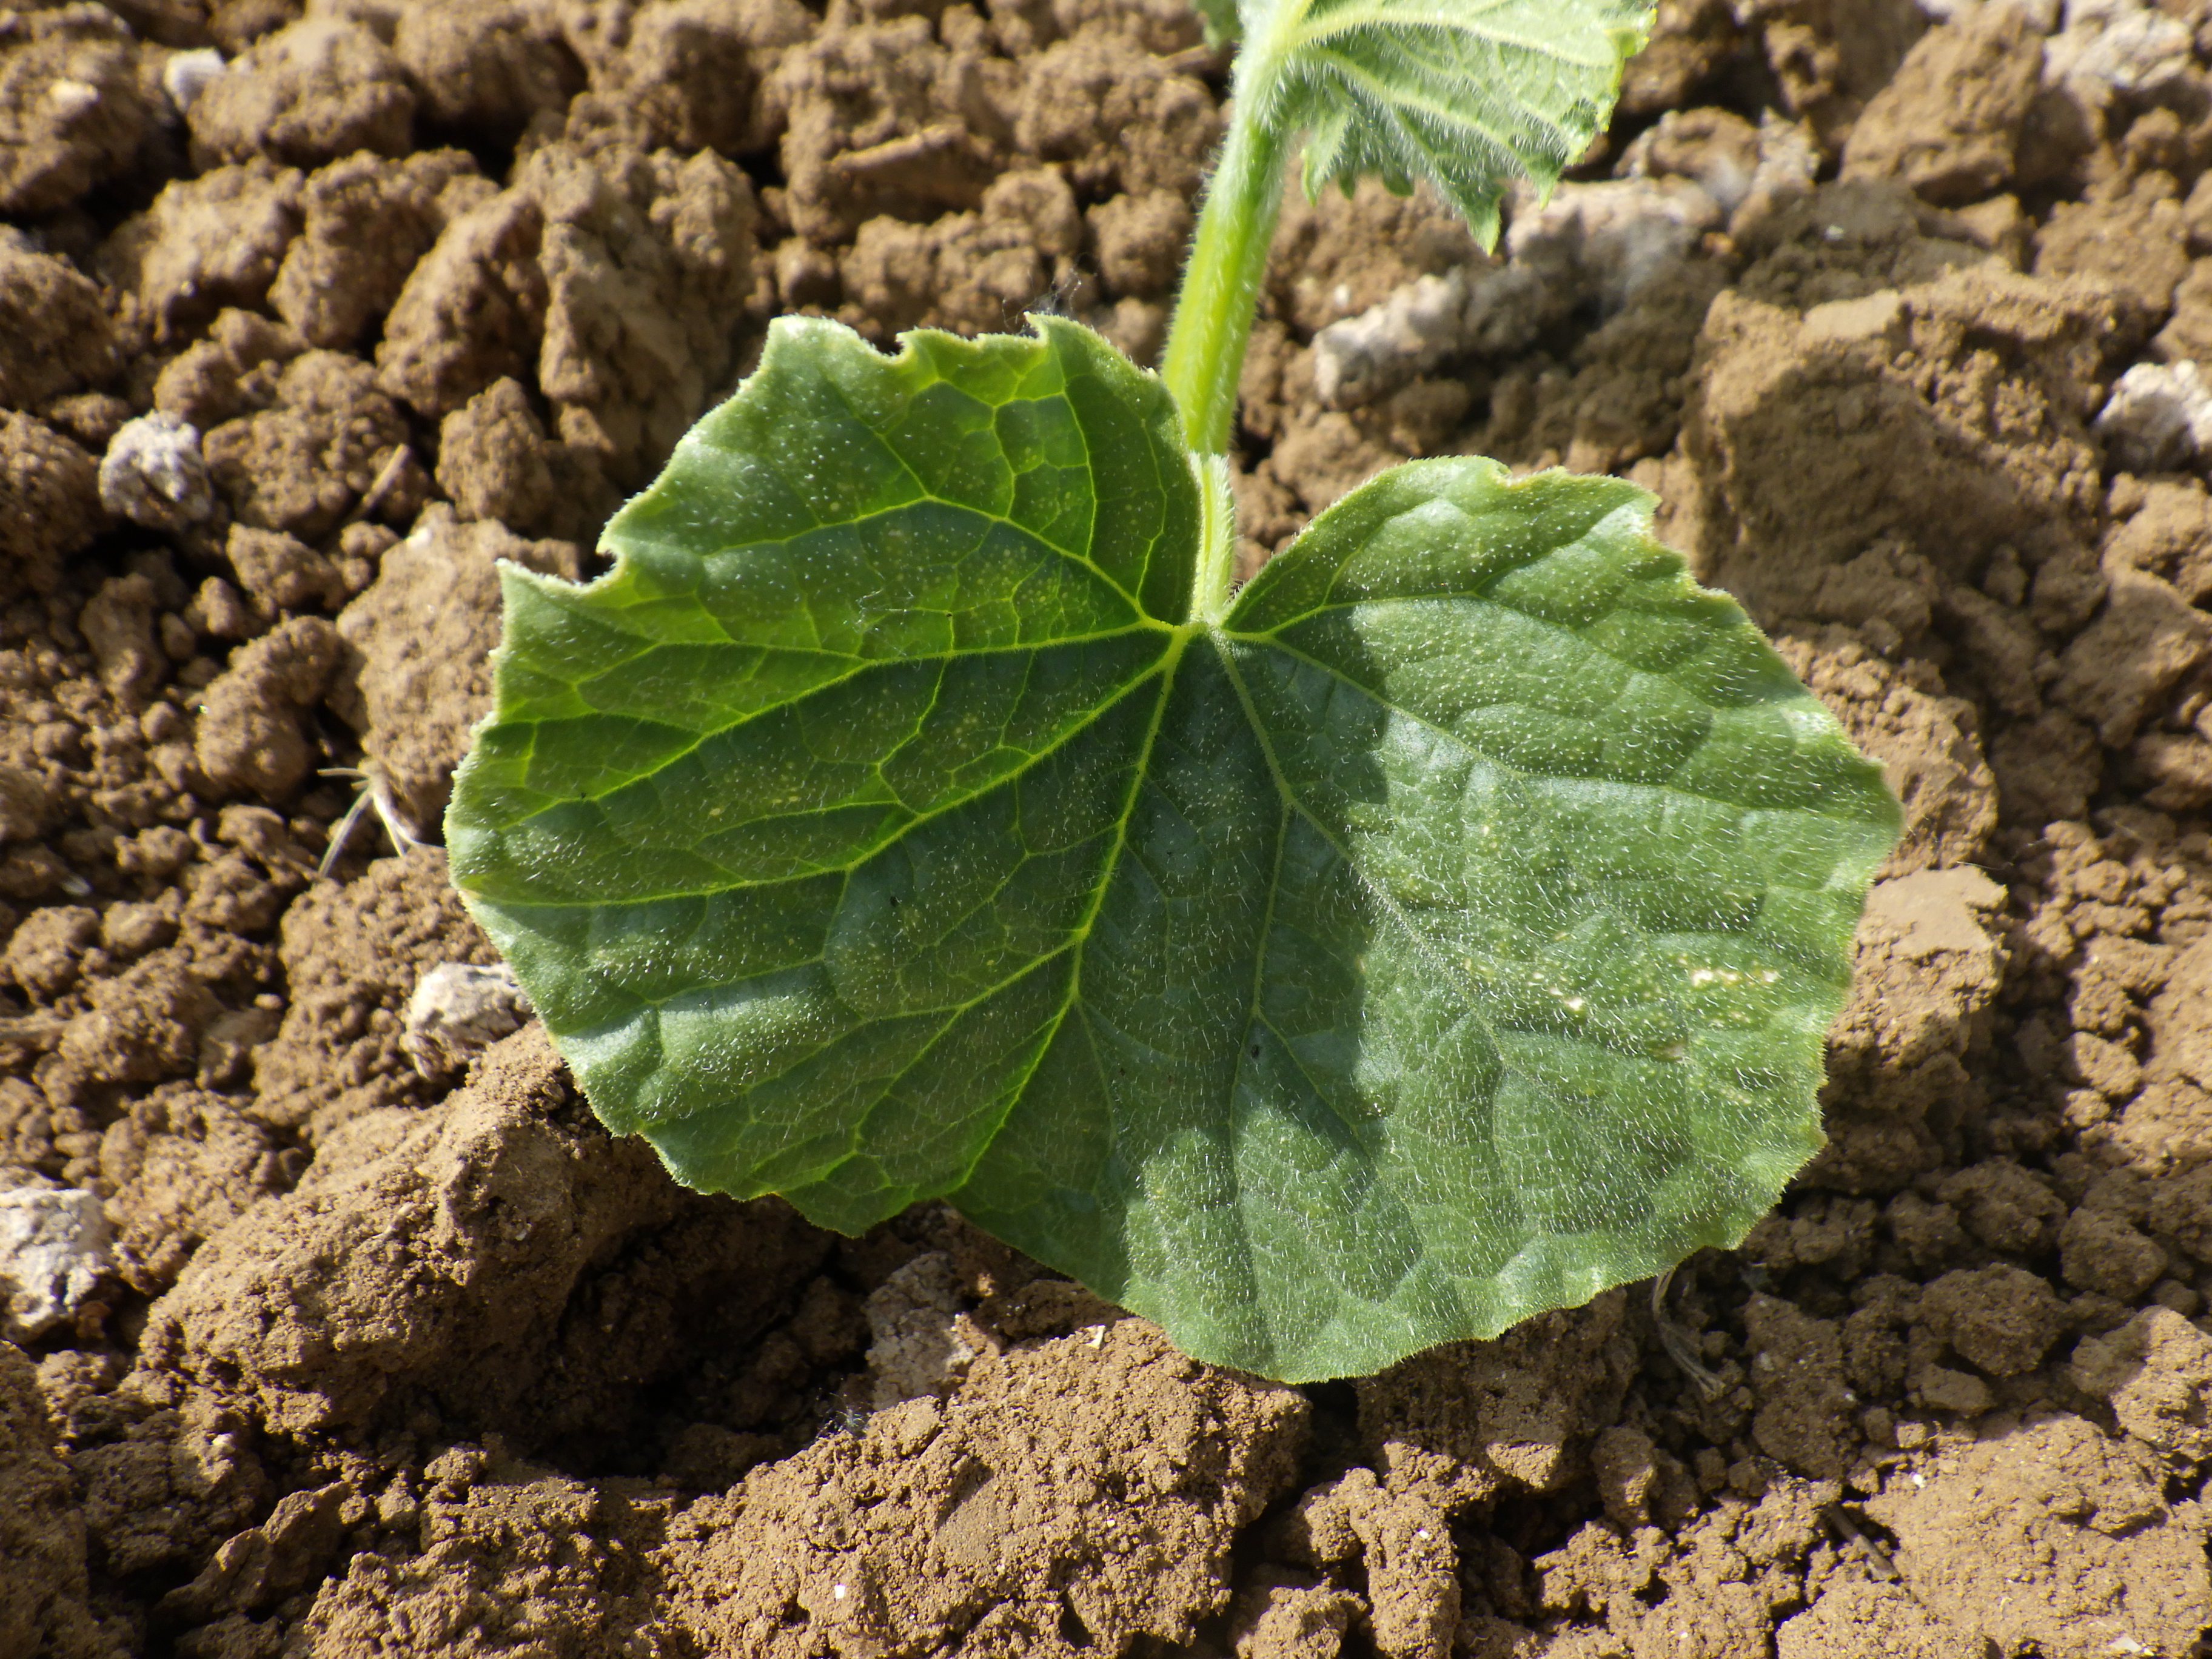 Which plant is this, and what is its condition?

cucumber, healthy
